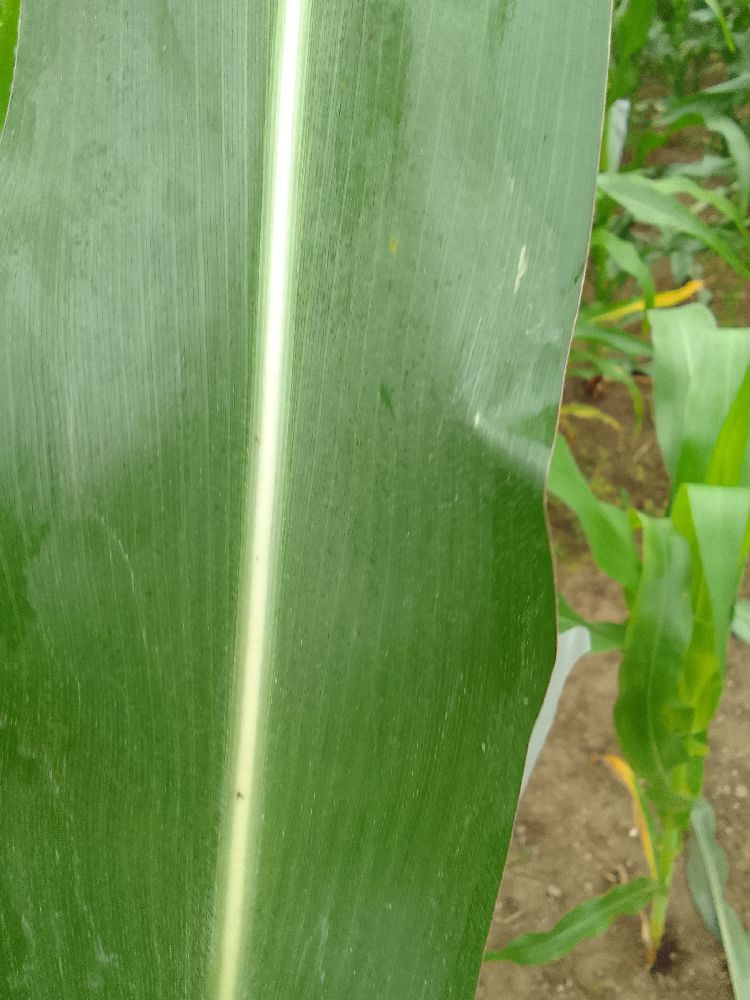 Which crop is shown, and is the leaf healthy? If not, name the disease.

maize, healthy
